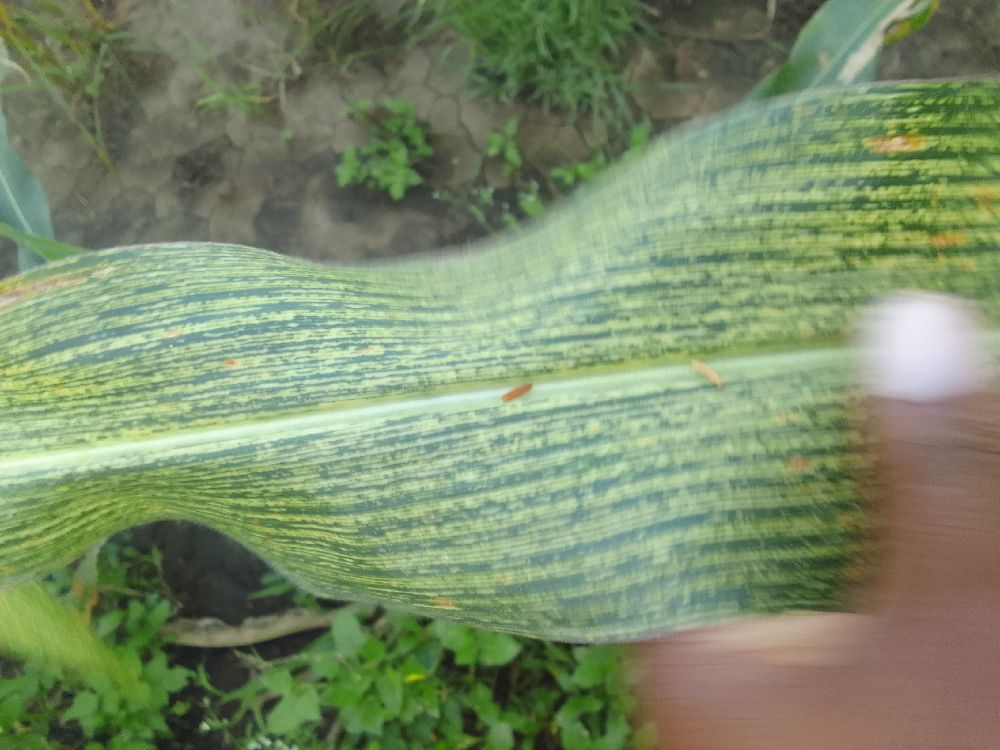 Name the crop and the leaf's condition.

maize, maize streak virus
